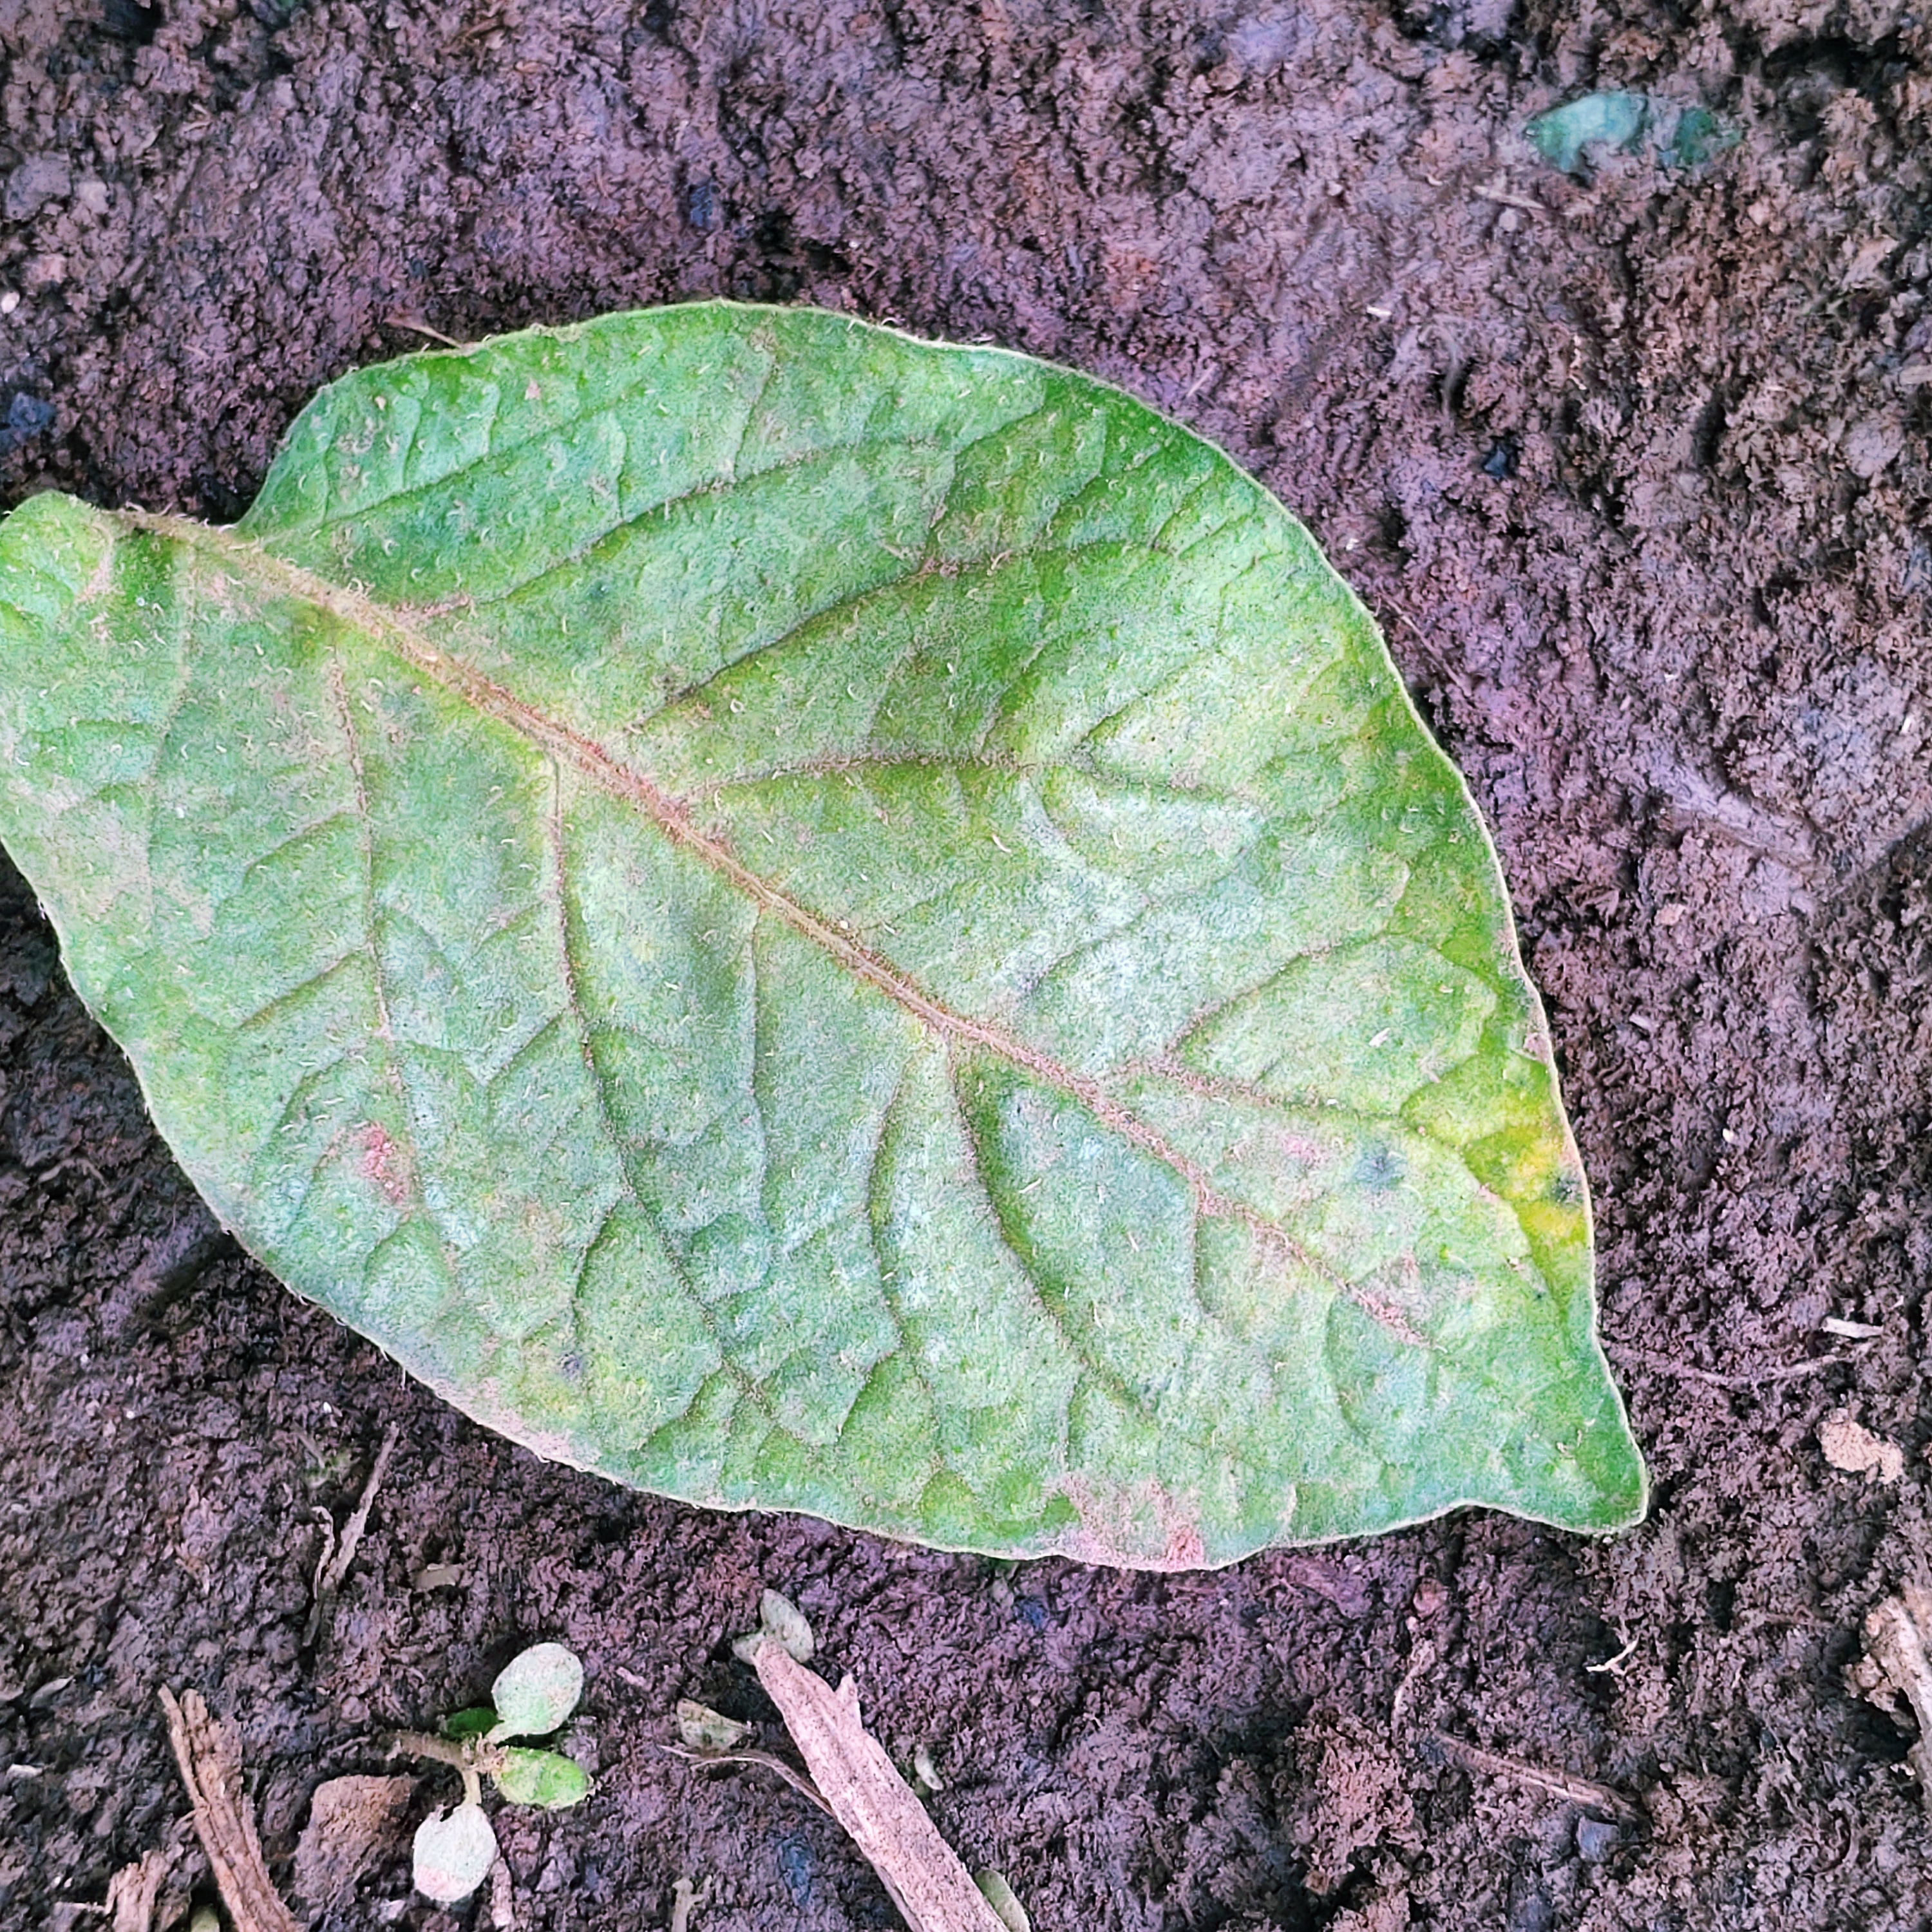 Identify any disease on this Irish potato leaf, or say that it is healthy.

late blight
